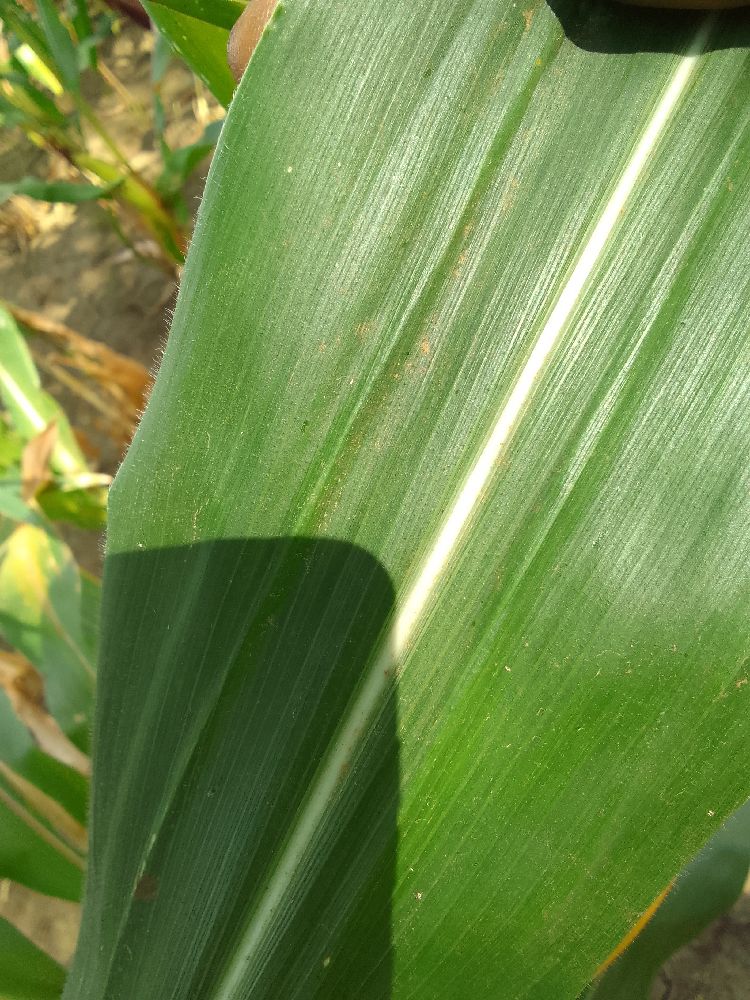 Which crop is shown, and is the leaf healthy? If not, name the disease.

maize, healthy
